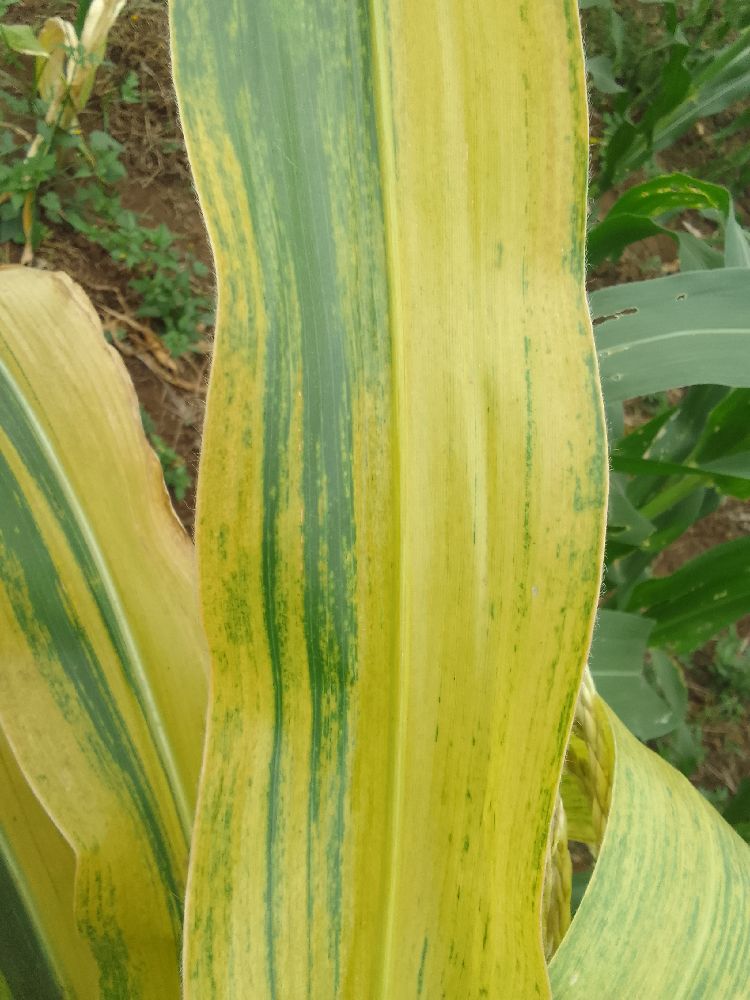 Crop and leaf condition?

maize, maize lethal necrosis
